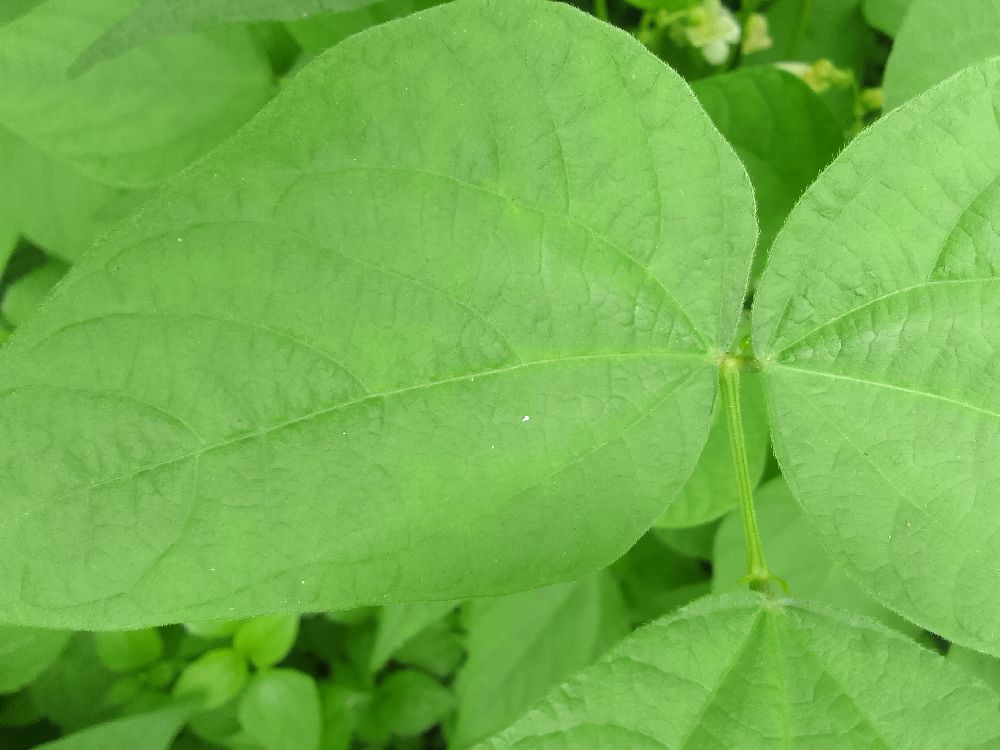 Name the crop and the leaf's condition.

common bean, healthy
